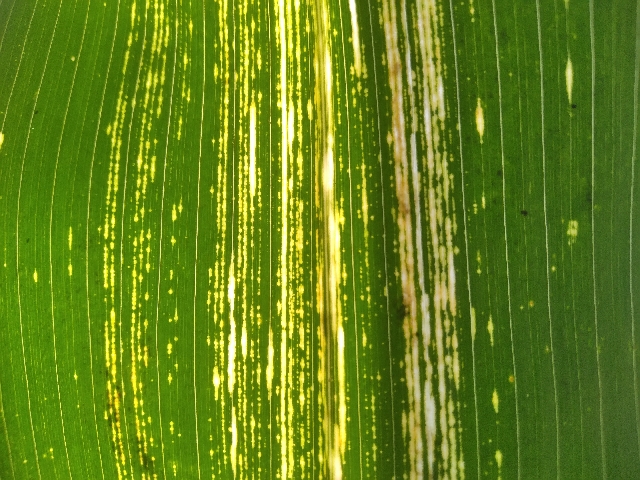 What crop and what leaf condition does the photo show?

maize, maize streak virus
